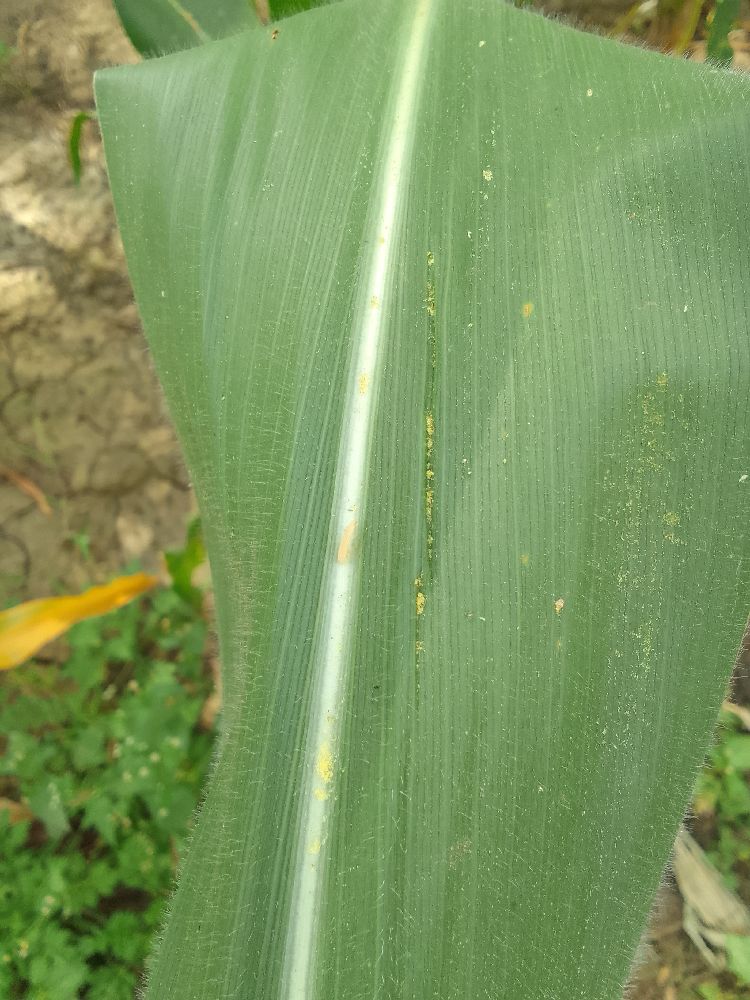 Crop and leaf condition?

maize, healthy
